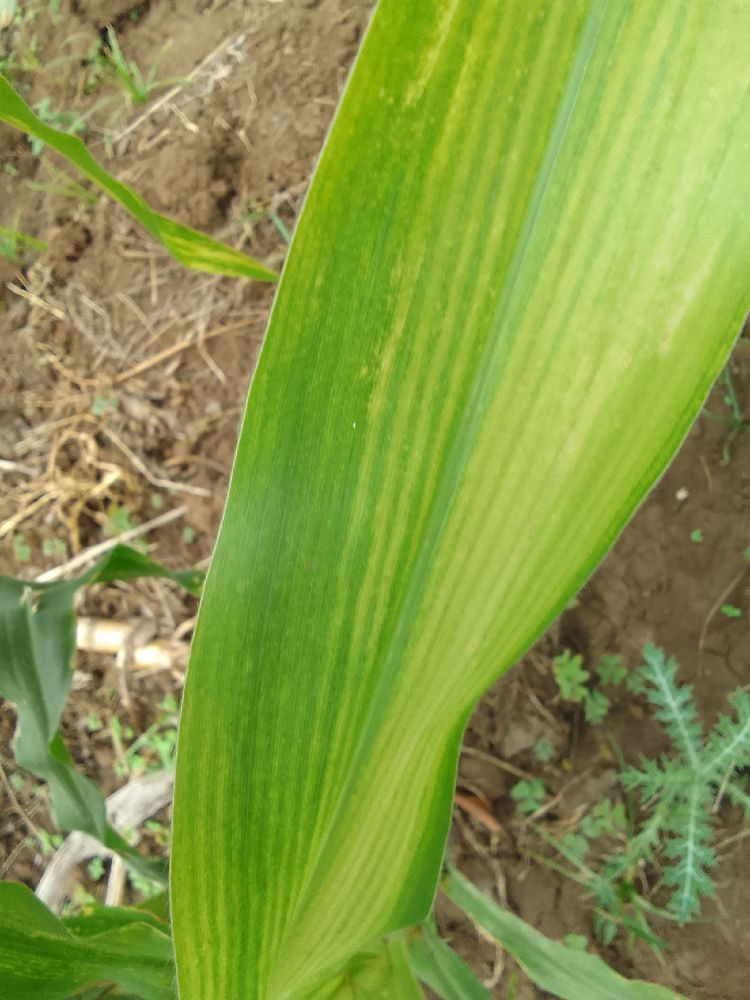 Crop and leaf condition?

maize, maize lethal necrosis
